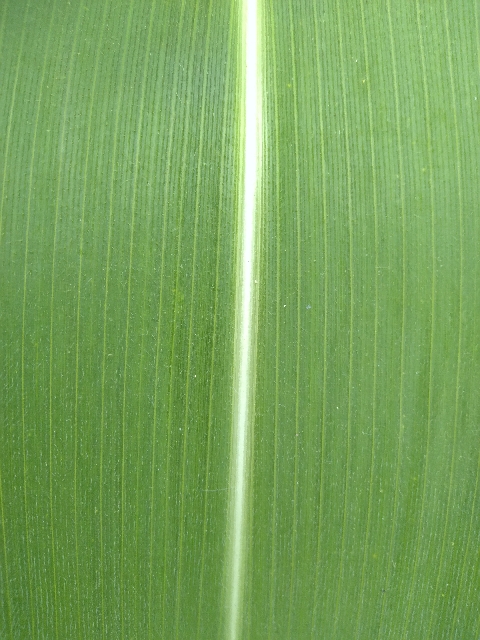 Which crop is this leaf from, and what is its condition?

maize, healthy
